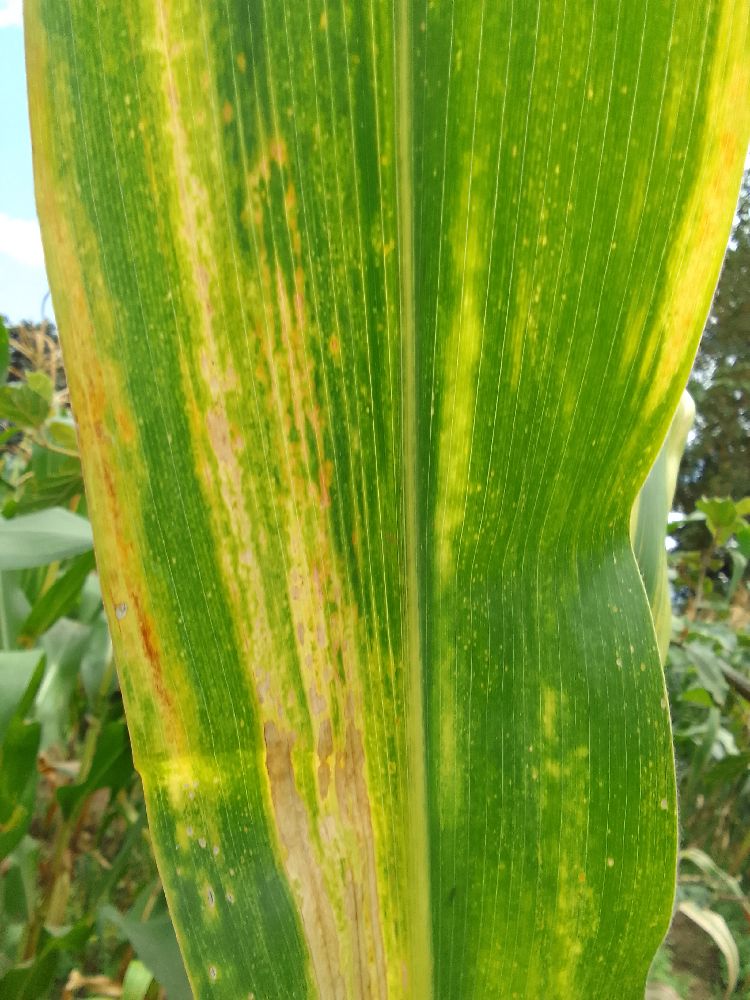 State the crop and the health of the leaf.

maize, maize lethal necrosis
